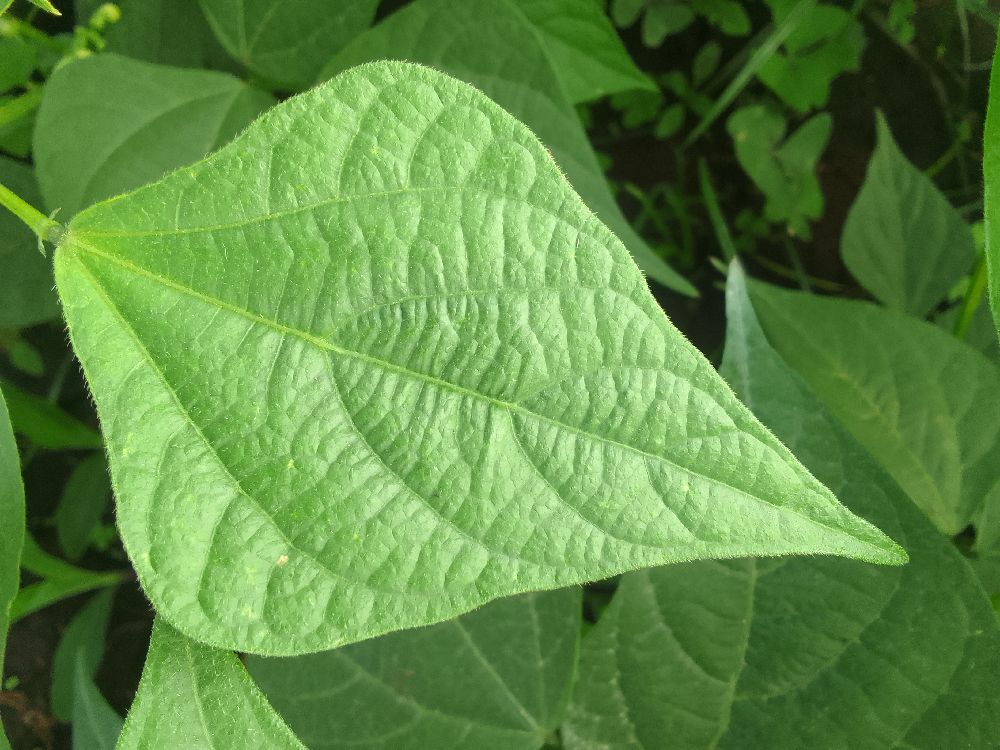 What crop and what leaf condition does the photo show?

common bean, healthy
